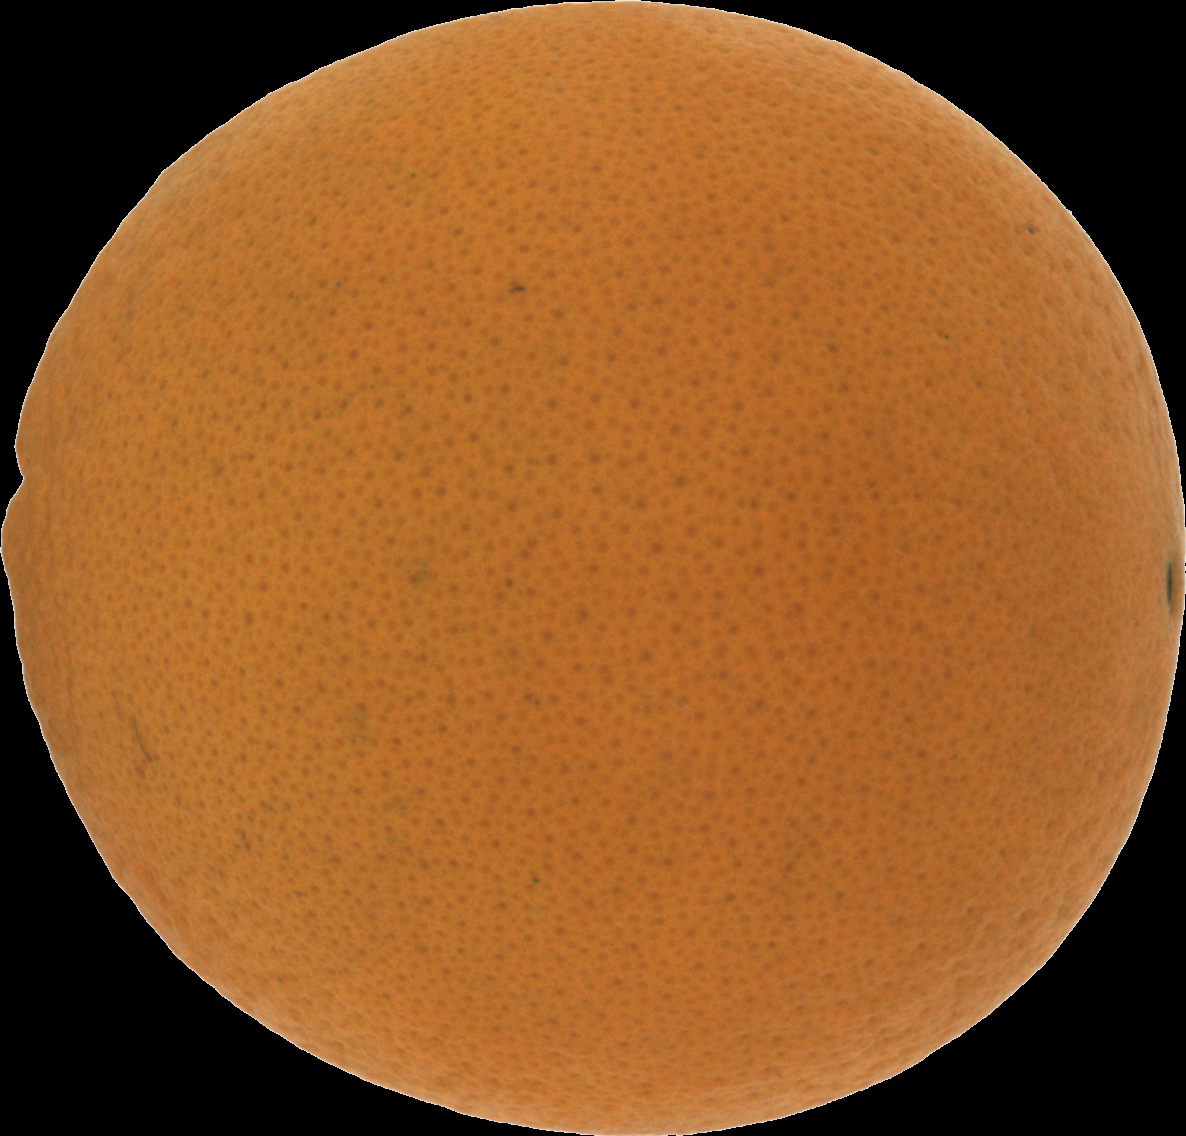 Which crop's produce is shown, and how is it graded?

orange, good
